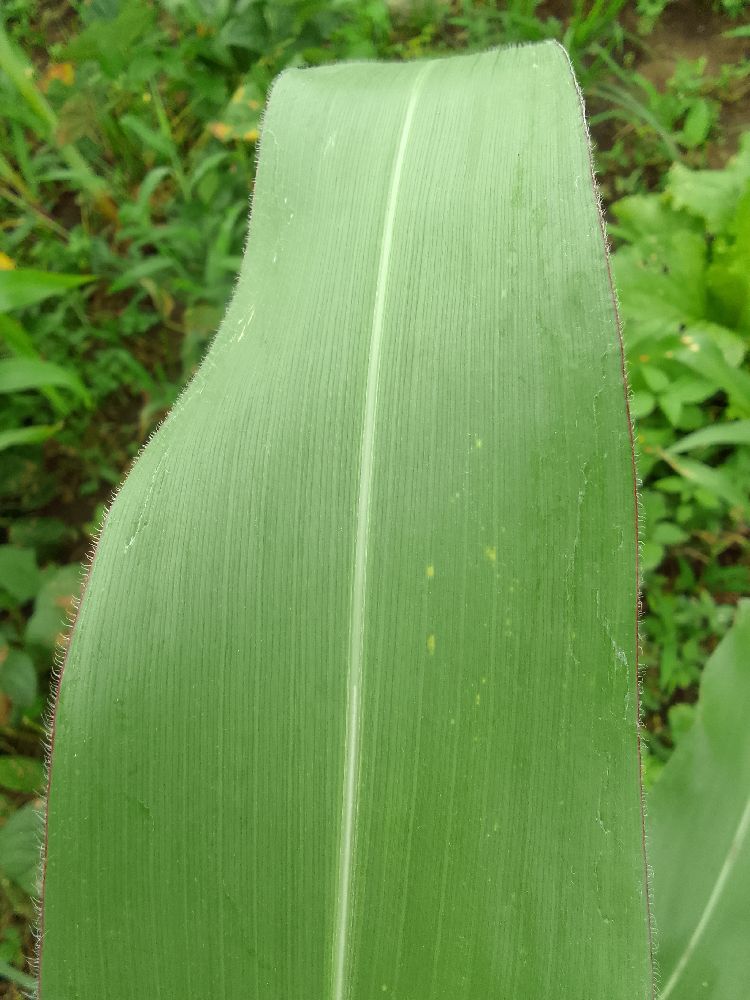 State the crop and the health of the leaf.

maize, healthy
